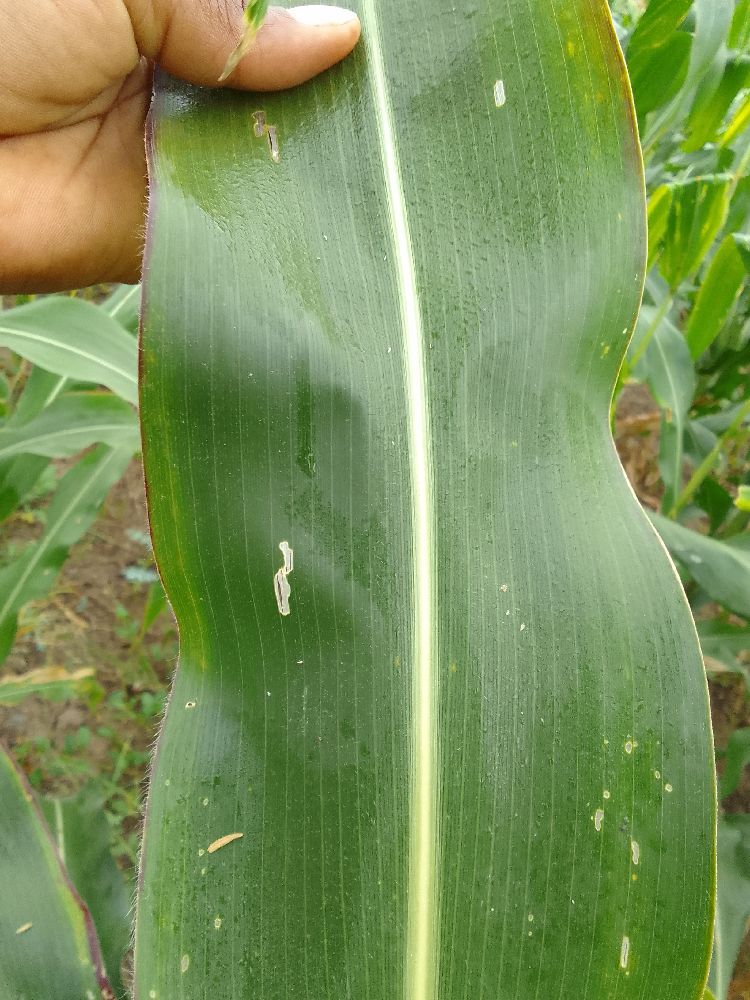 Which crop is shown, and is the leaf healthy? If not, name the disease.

maize, healthy
